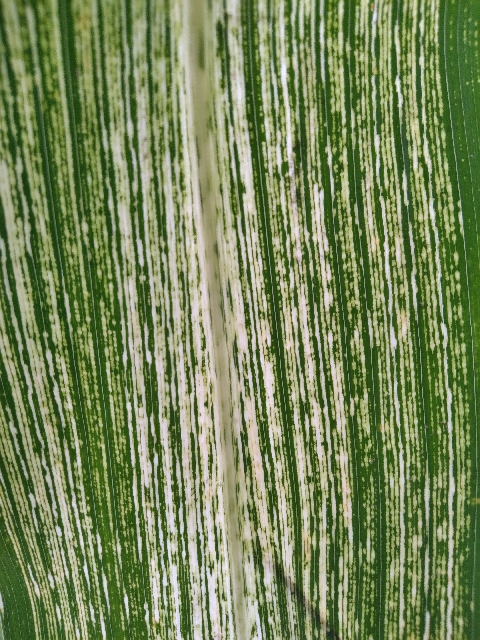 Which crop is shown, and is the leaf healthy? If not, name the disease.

maize, maize streak virus
